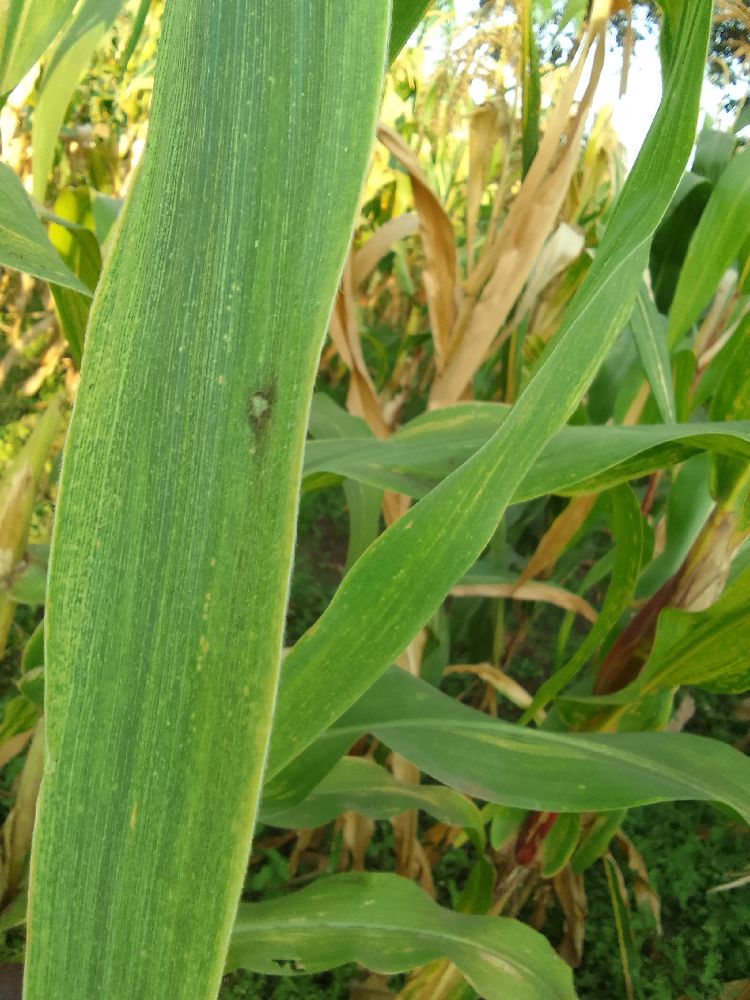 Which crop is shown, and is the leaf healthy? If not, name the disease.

maize, maize lethal necrosis
